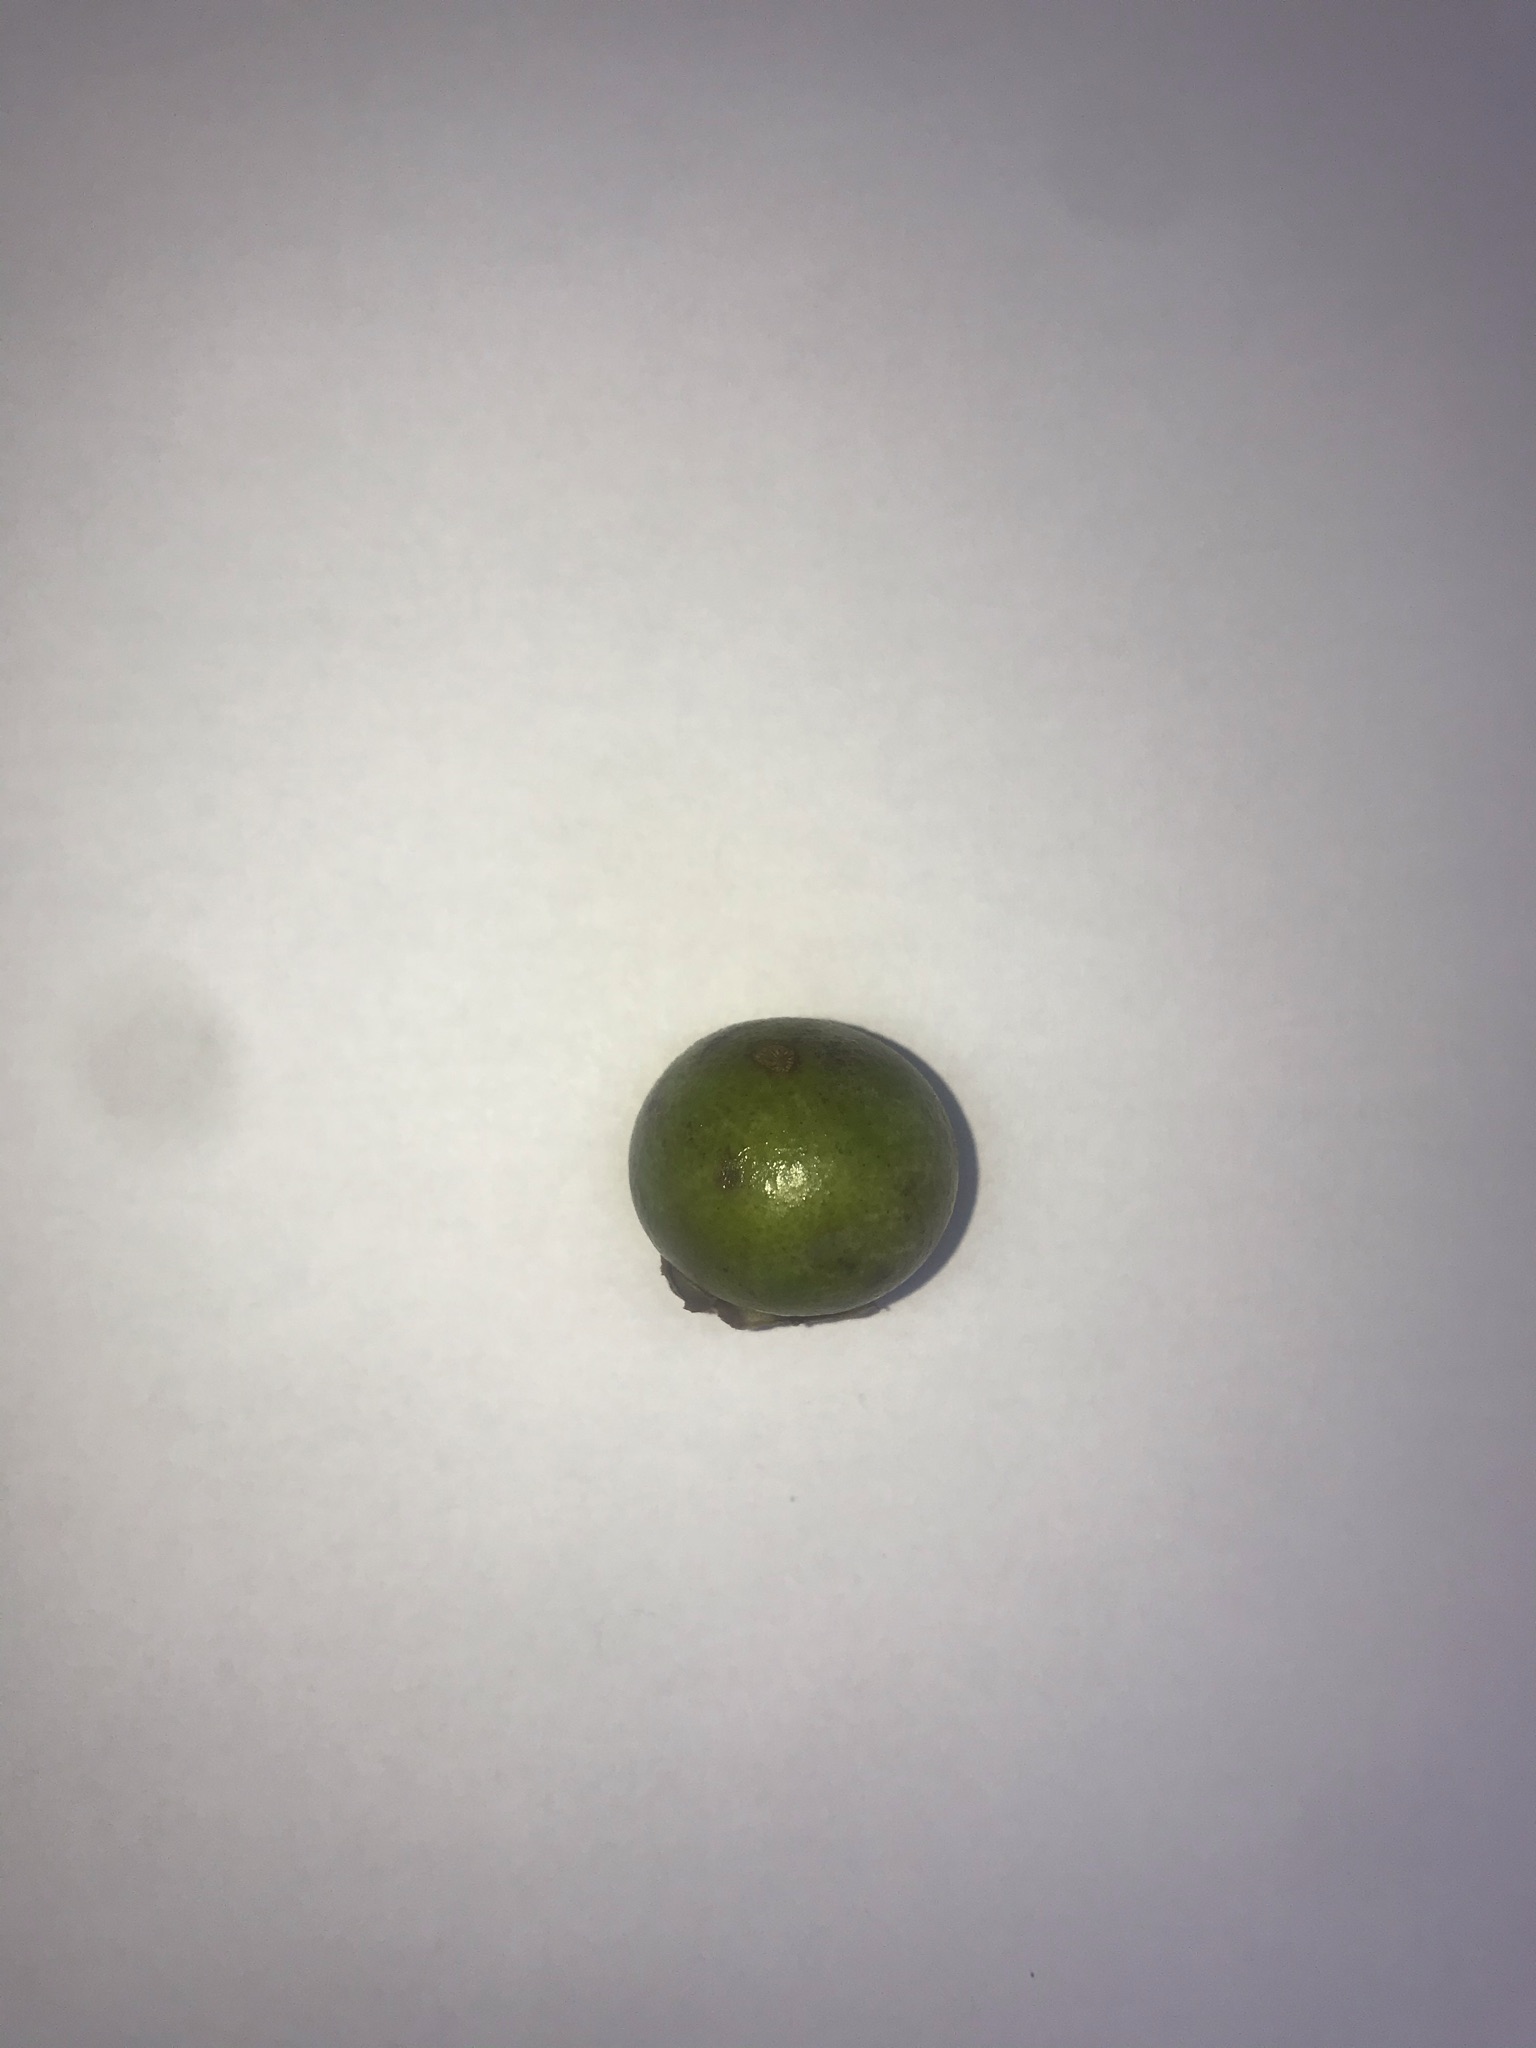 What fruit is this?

gabiroba
